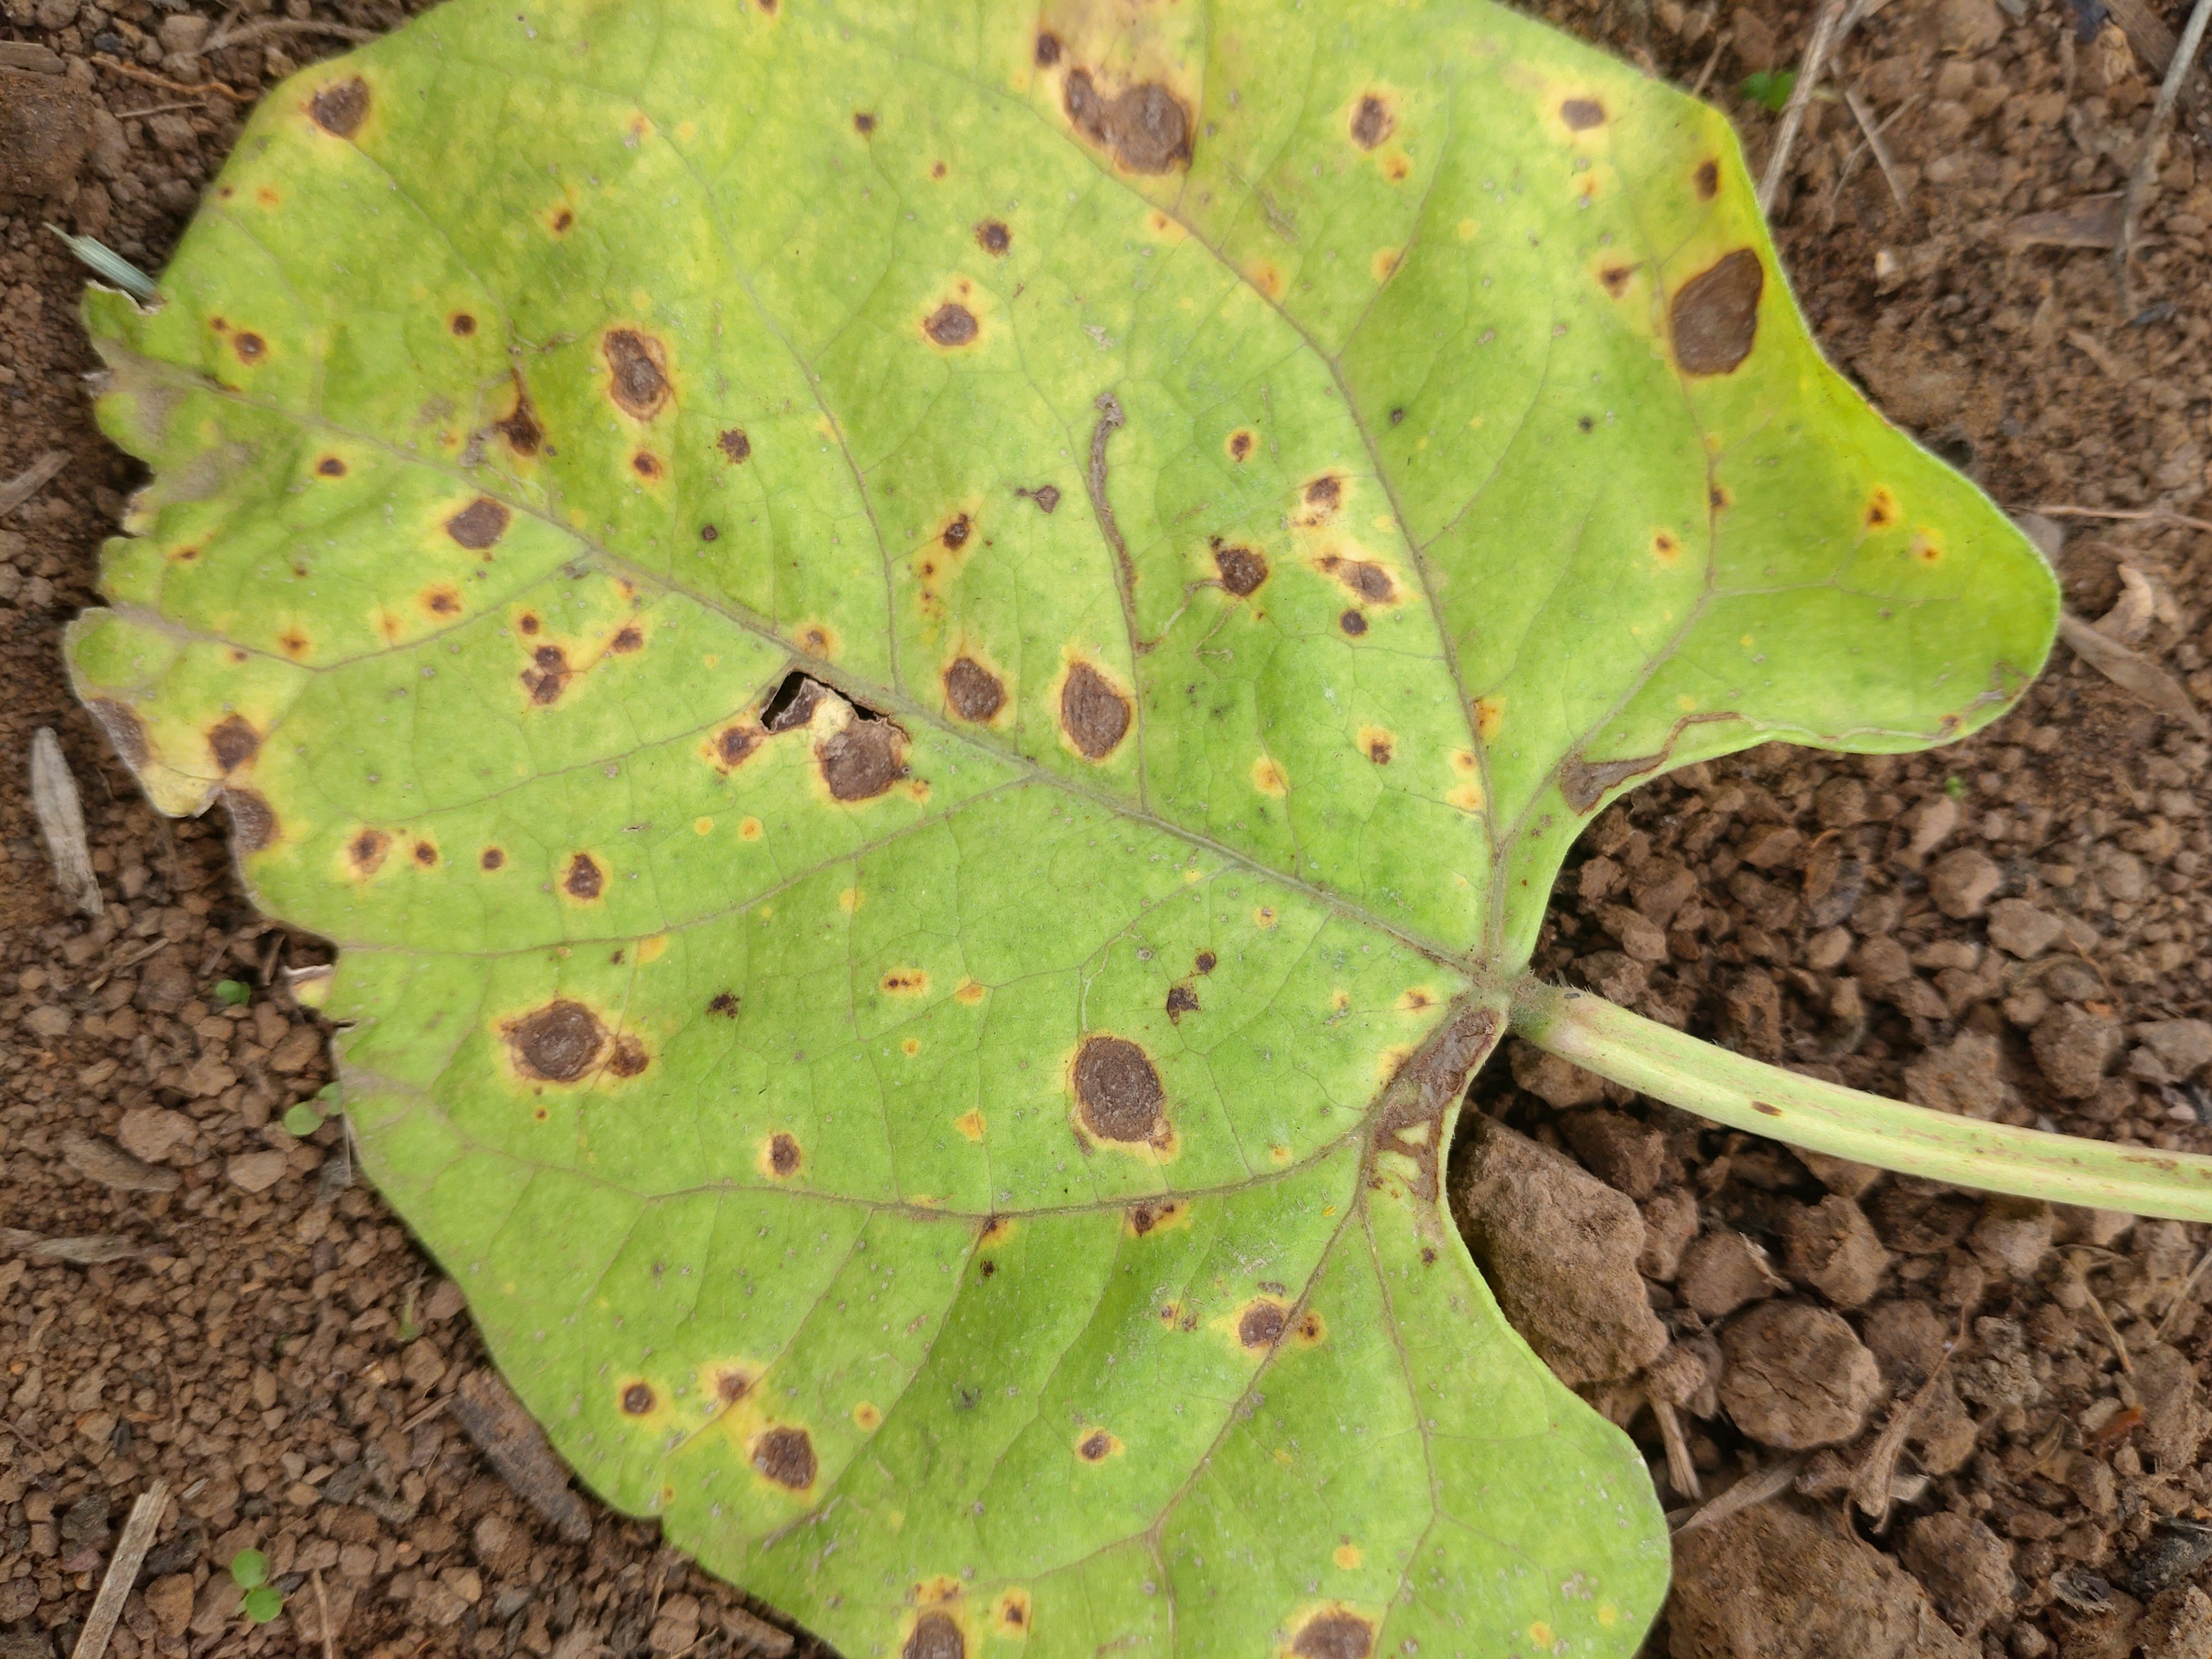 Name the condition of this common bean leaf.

rust
